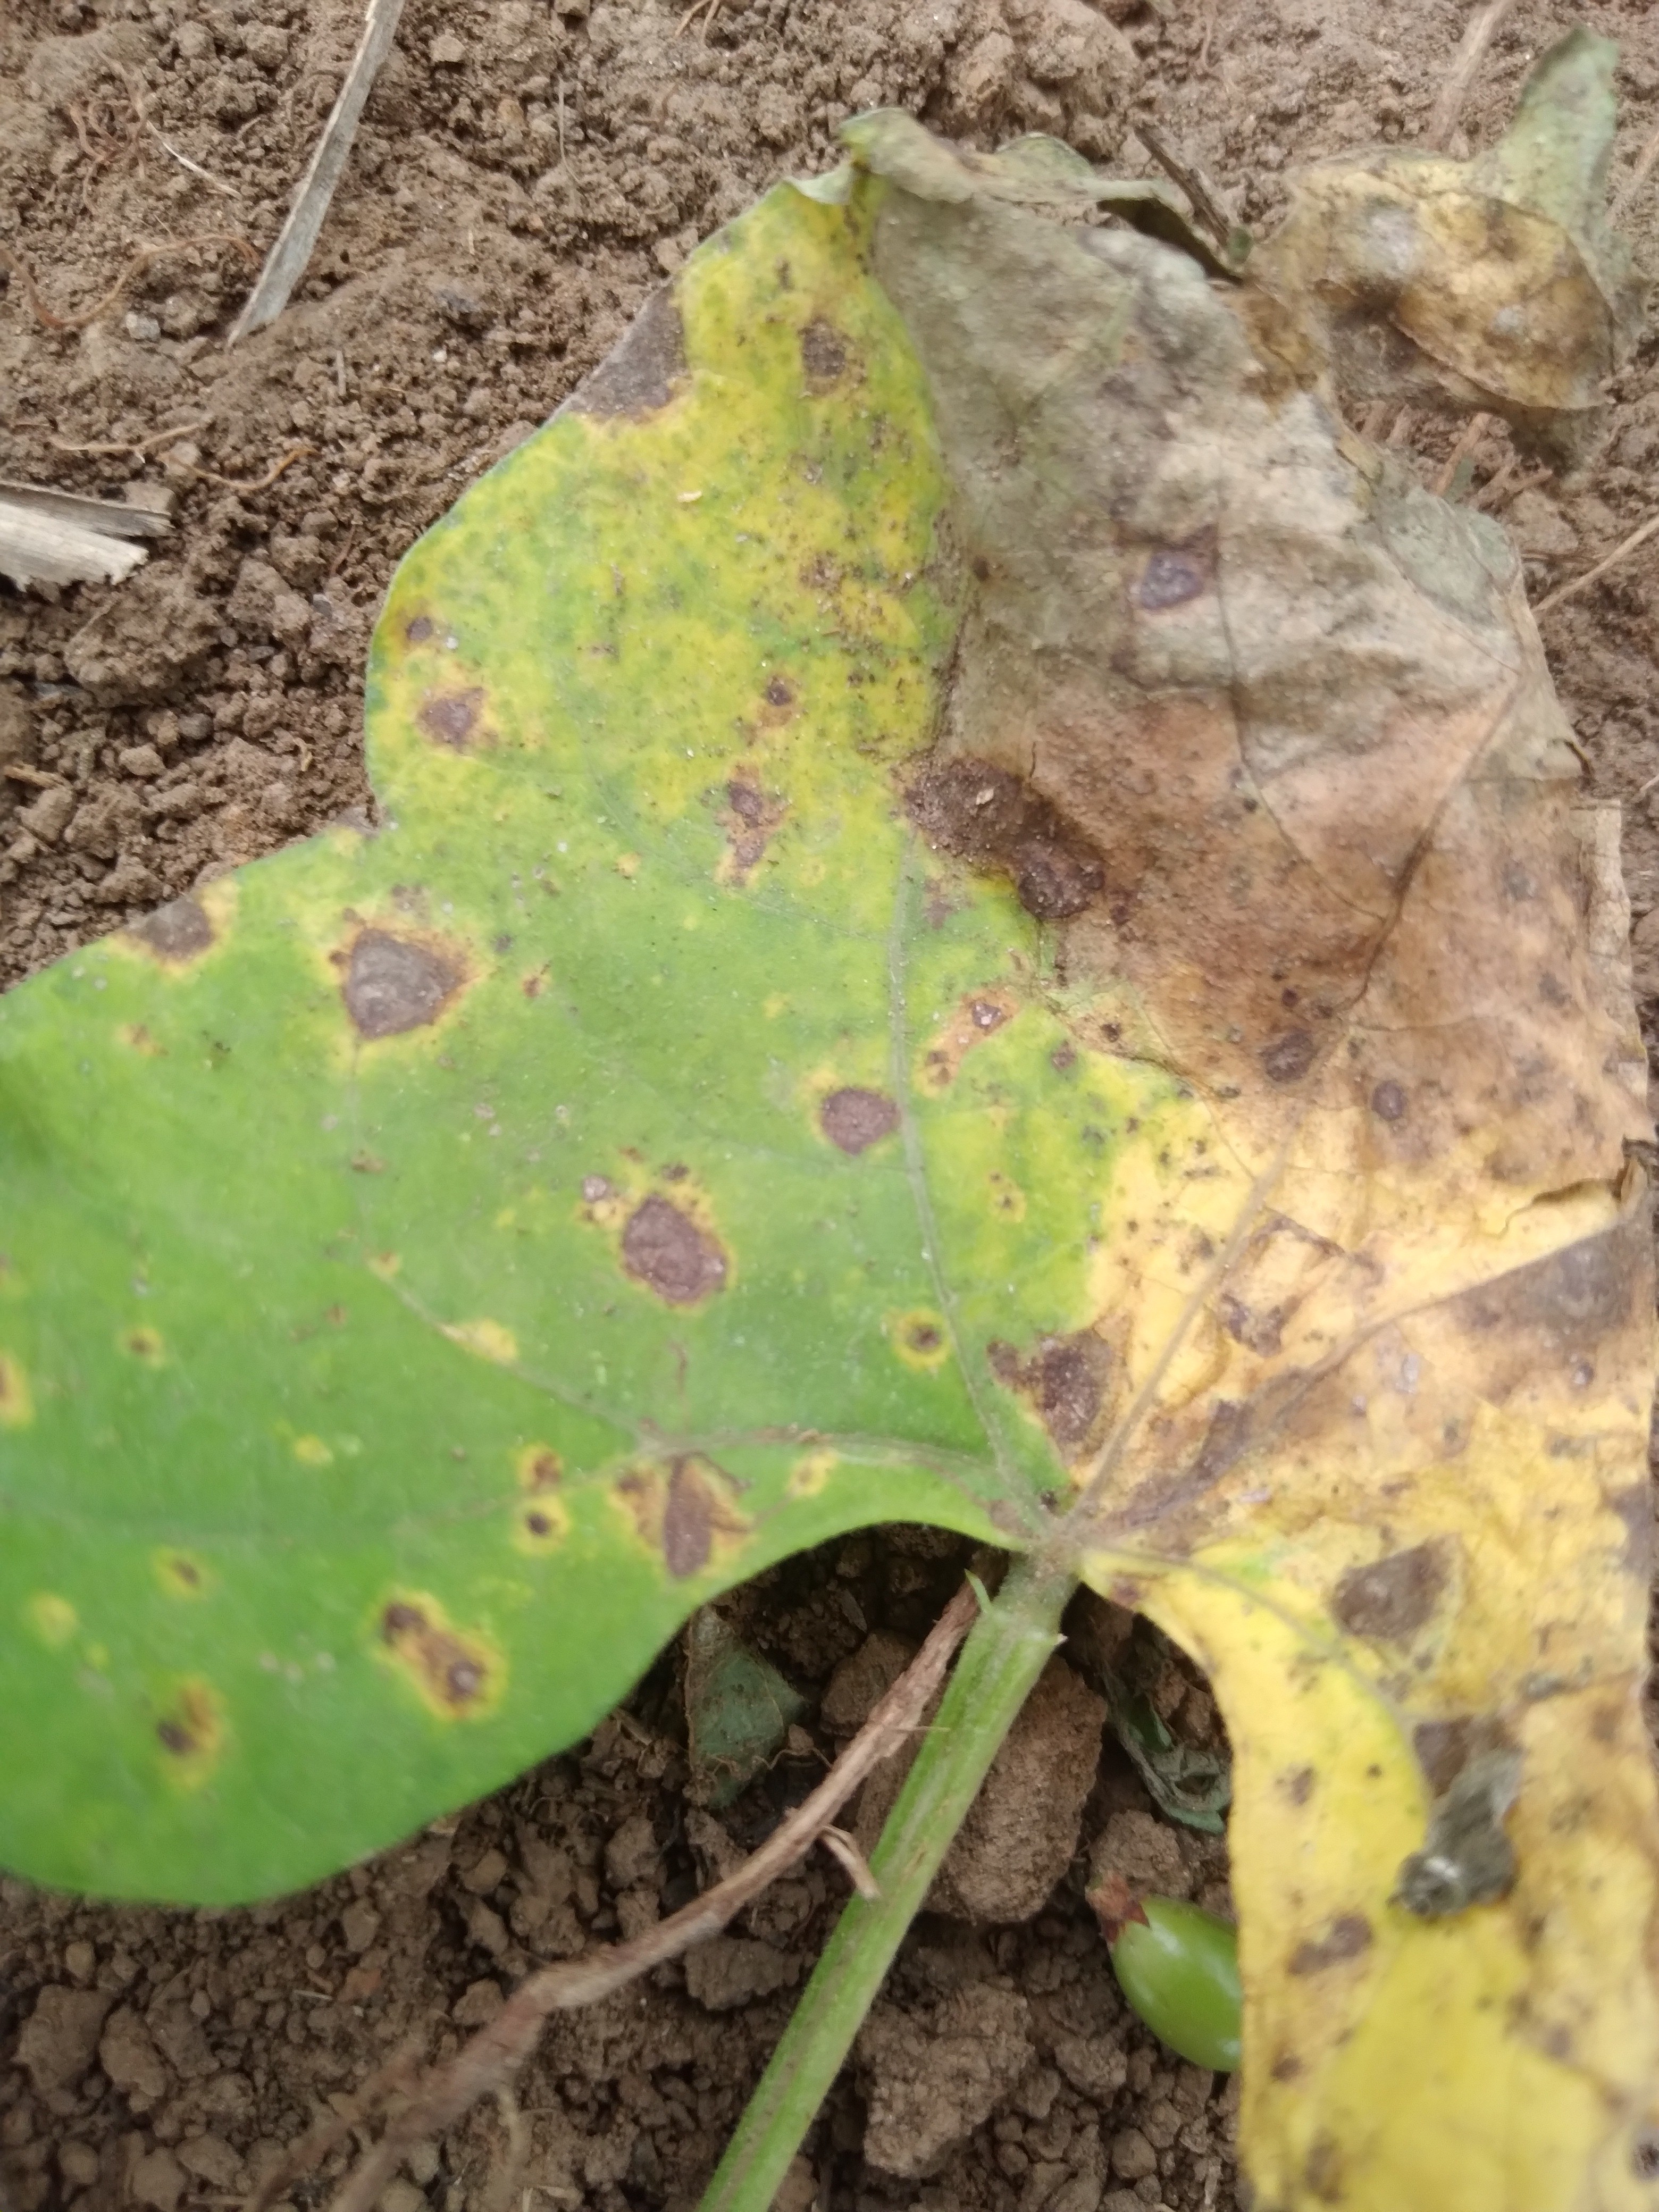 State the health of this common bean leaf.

rust
